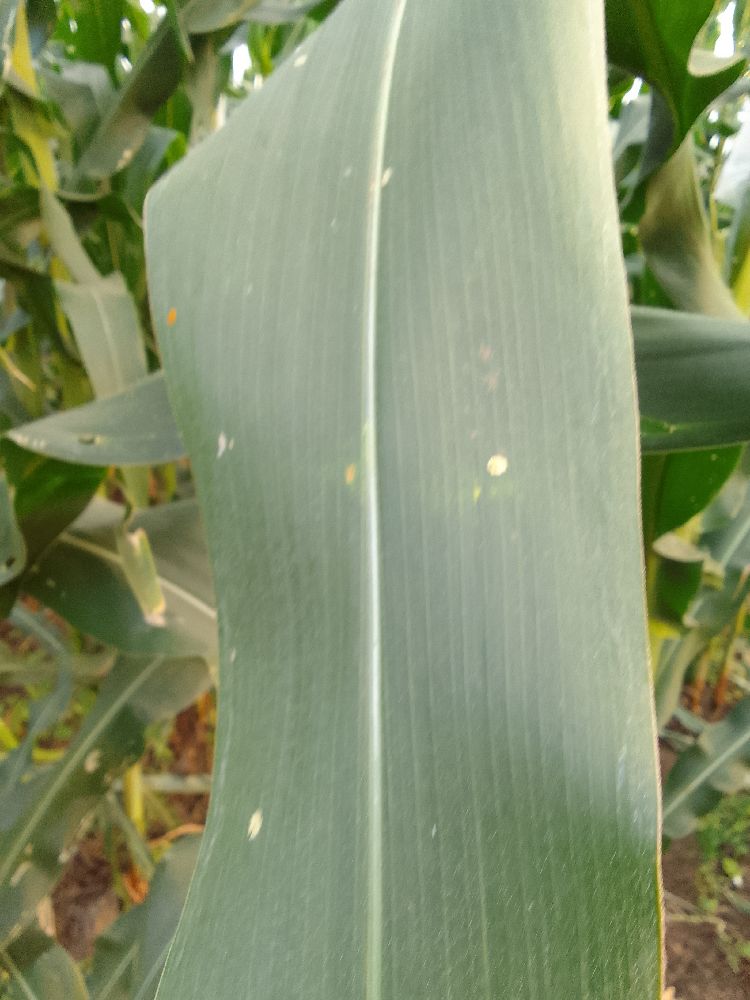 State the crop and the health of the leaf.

maize, healthy
